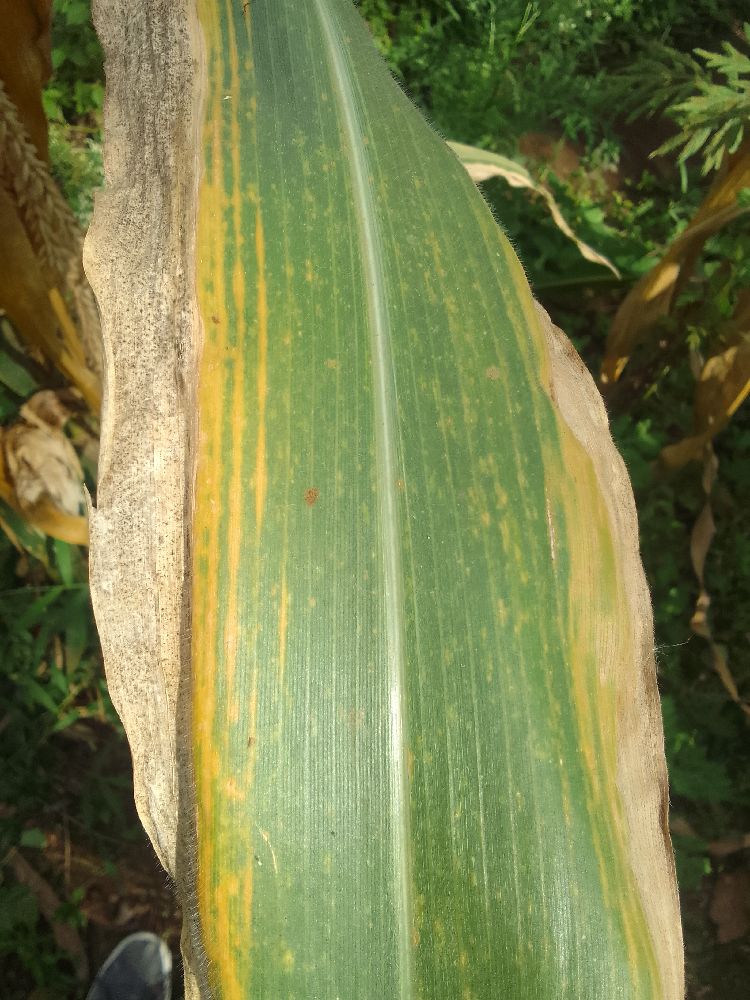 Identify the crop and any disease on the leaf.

maize, maize lethal necrosis
